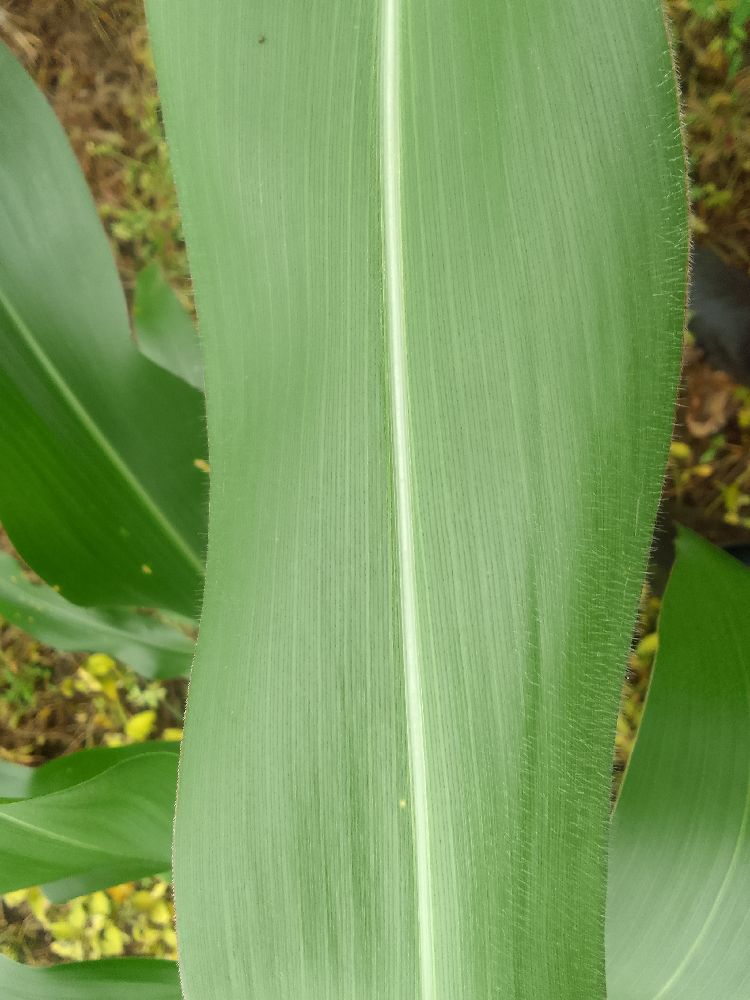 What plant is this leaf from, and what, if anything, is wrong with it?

maize, healthy
